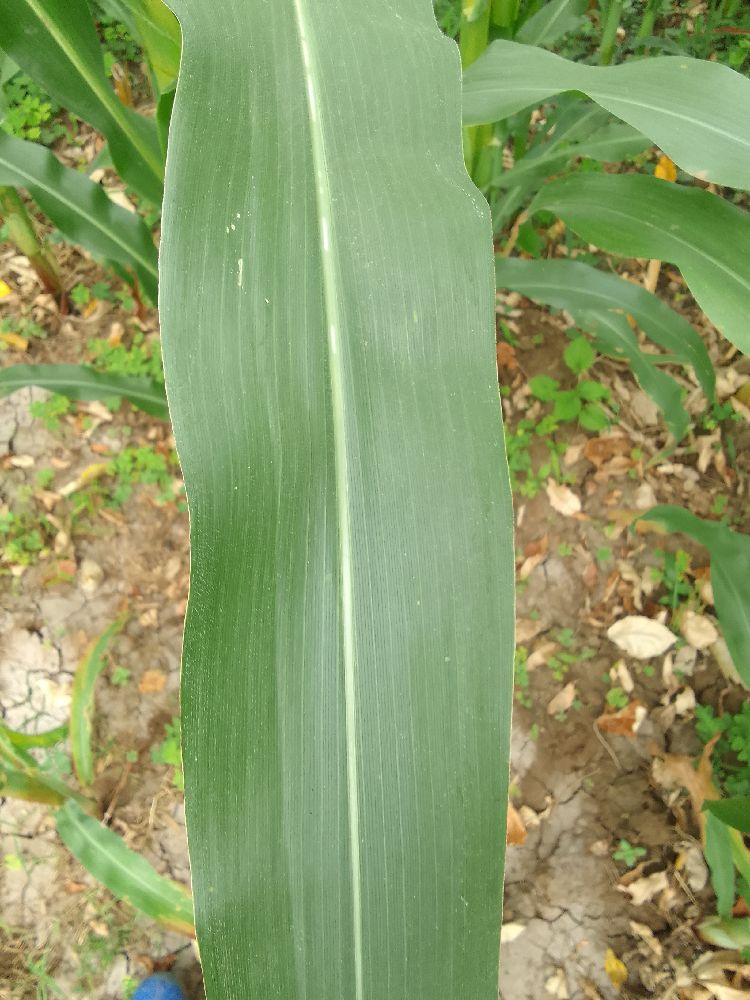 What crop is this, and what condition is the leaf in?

maize, healthy
